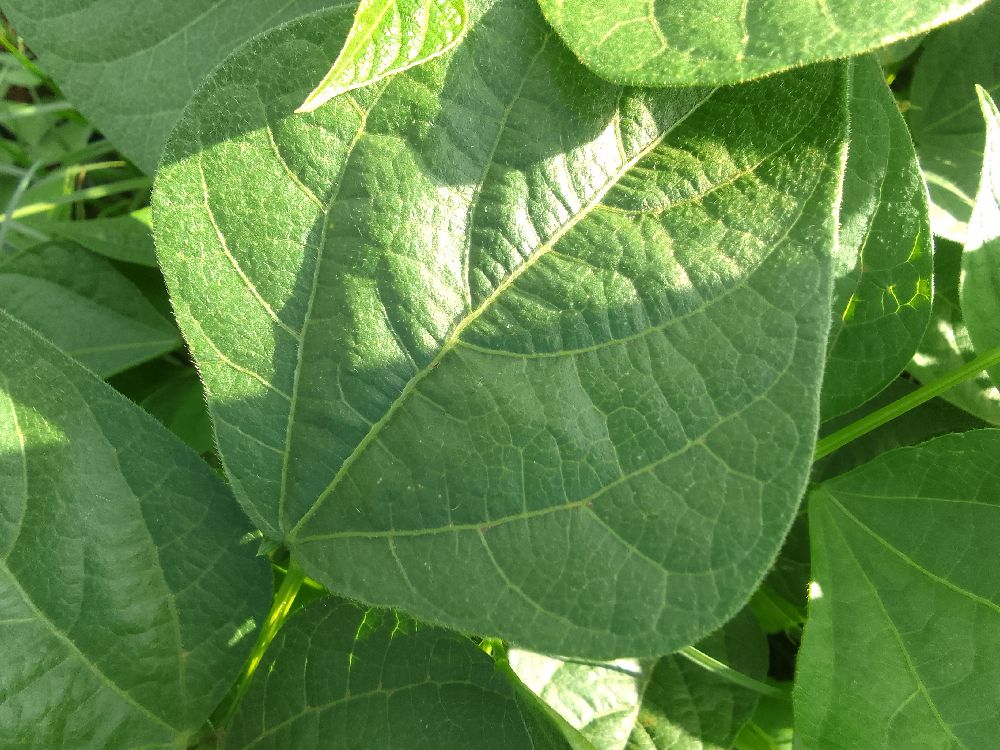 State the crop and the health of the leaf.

common bean, healthy
